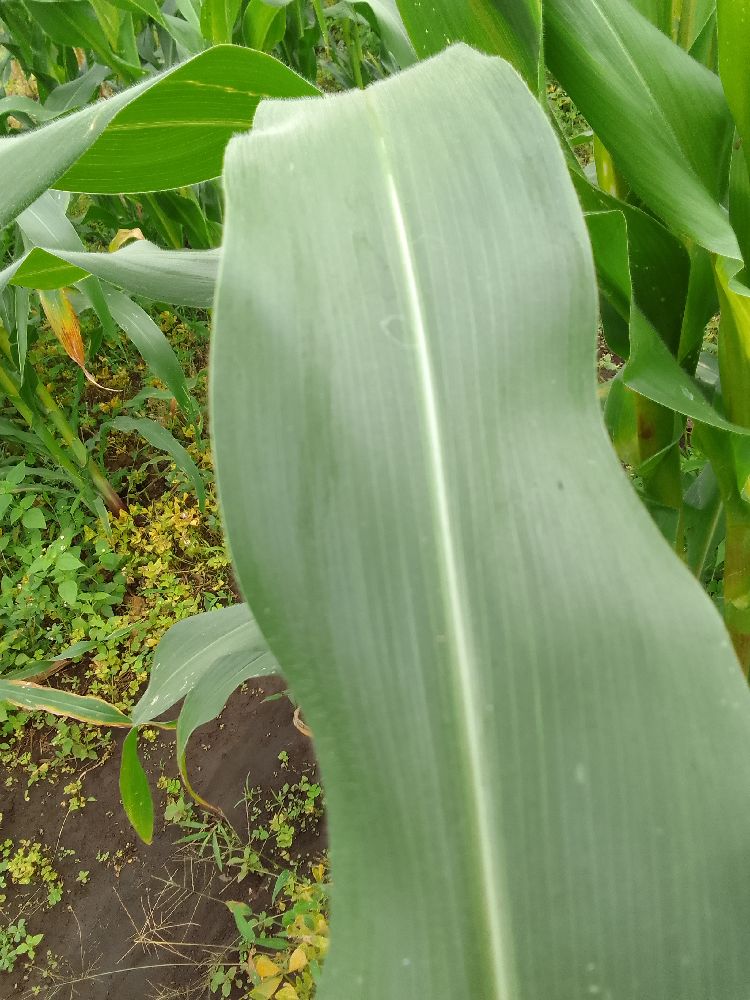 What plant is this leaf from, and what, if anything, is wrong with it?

maize, healthy
